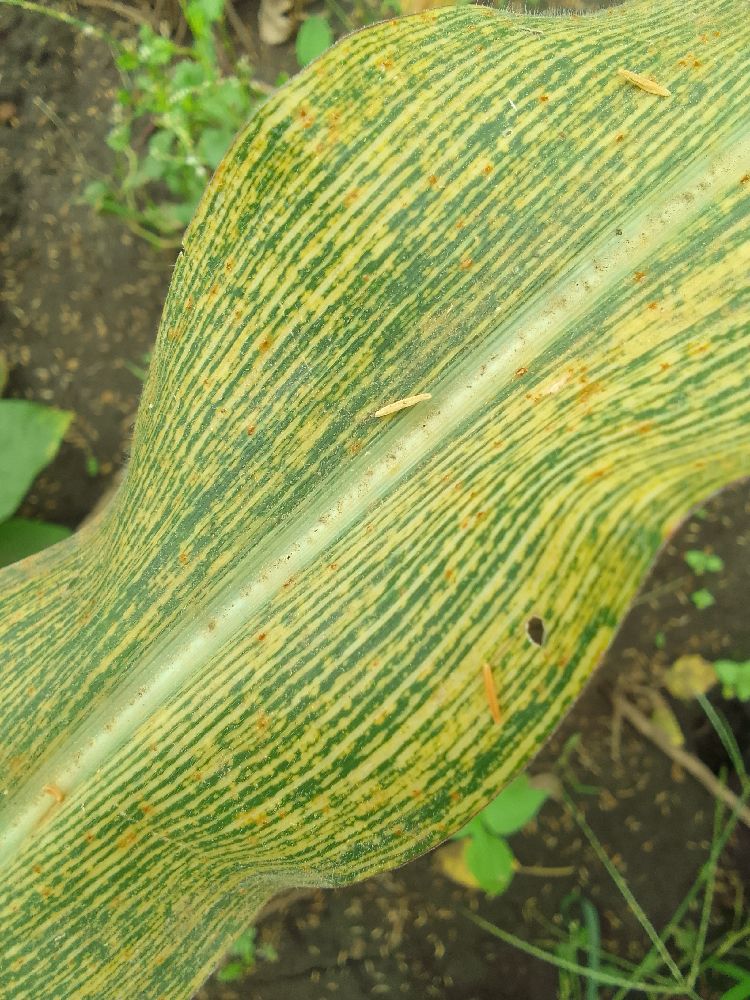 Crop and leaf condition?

maize, maize streak virus
